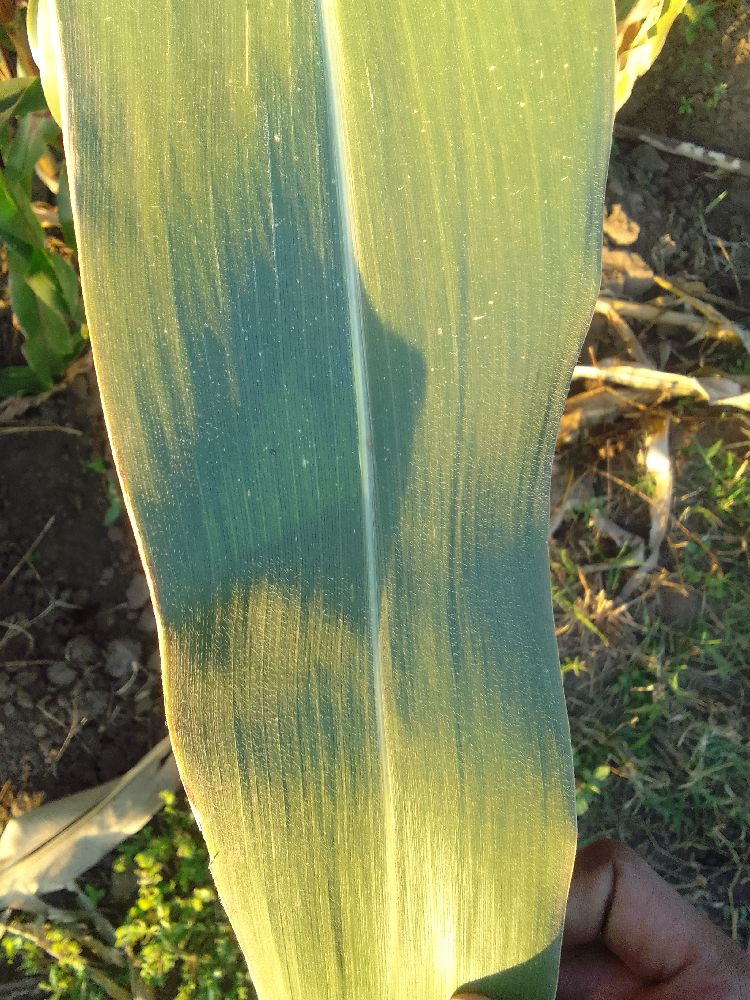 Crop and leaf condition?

maize, healthy
